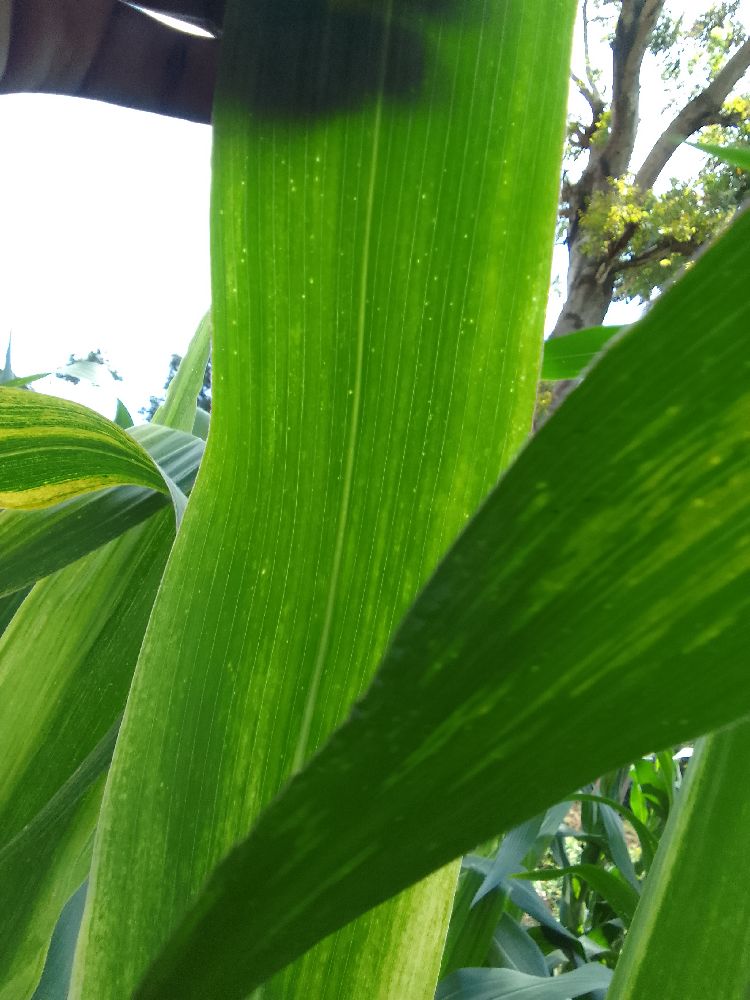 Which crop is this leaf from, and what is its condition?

maize, maize lethal necrosis
